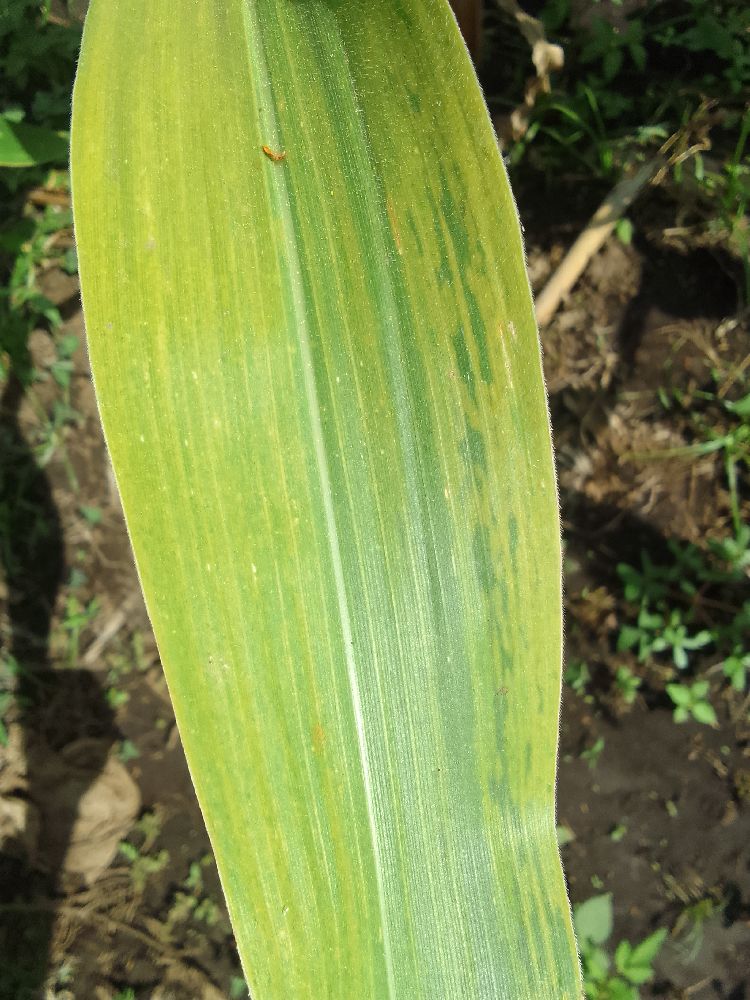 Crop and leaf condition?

maize, maize lethal necrosis
